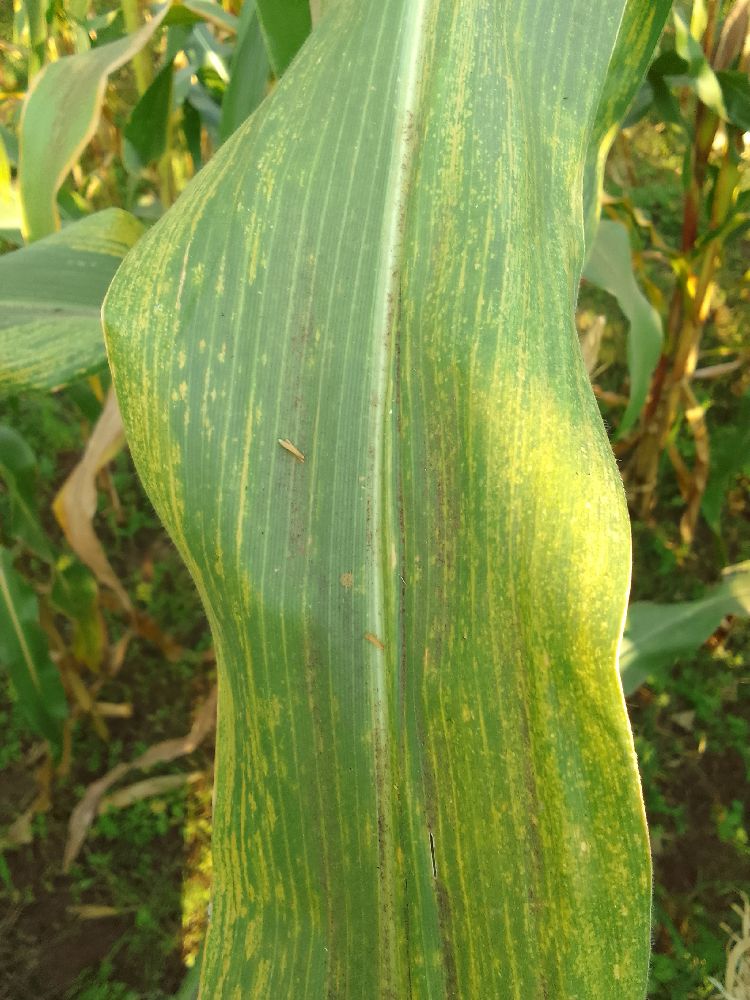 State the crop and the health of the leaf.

maize, maize lethal necrosis
